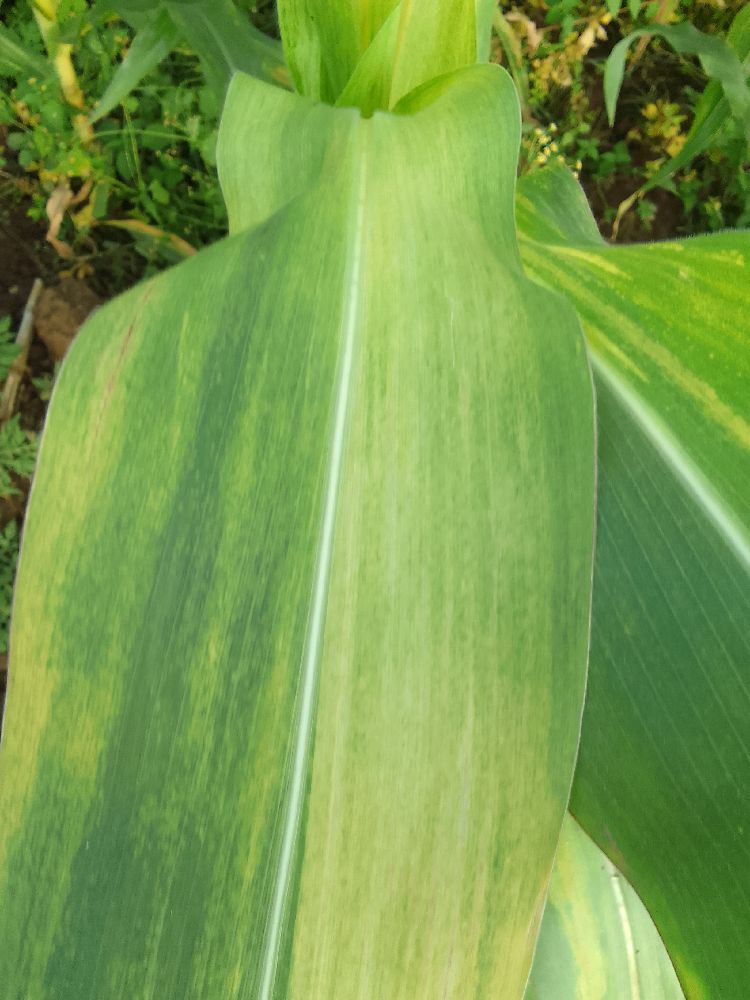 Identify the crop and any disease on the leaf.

maize, maize lethal necrosis
